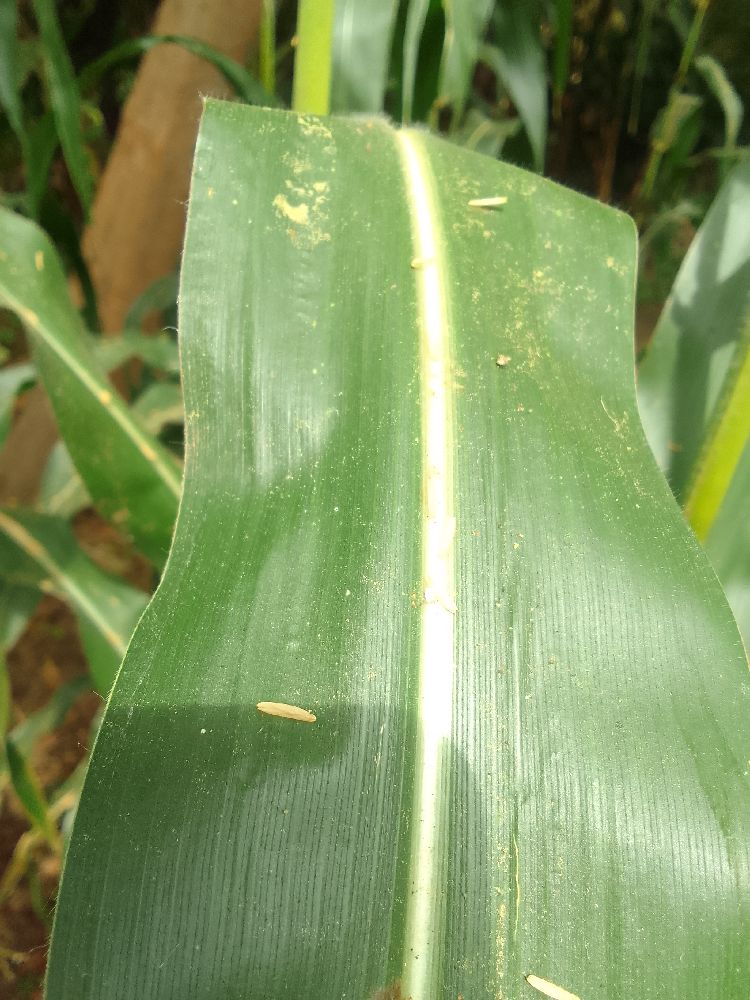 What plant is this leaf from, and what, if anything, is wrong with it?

maize, healthy
